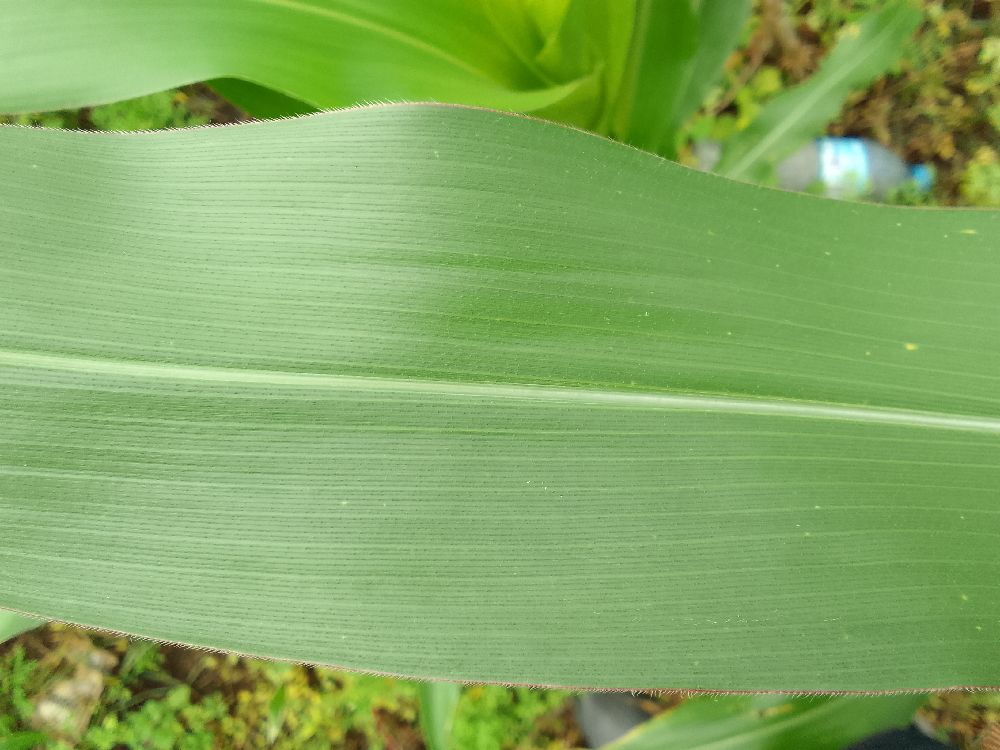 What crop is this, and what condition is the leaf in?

maize, healthy
